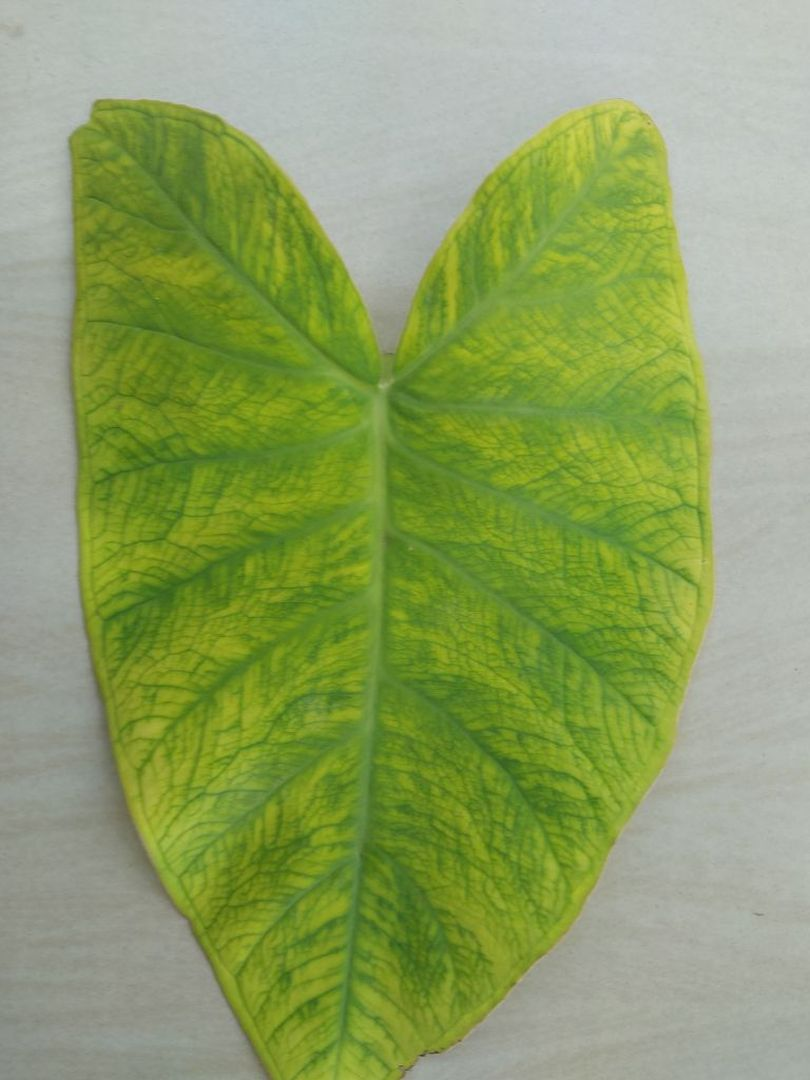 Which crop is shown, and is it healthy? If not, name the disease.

taro, mosaic
